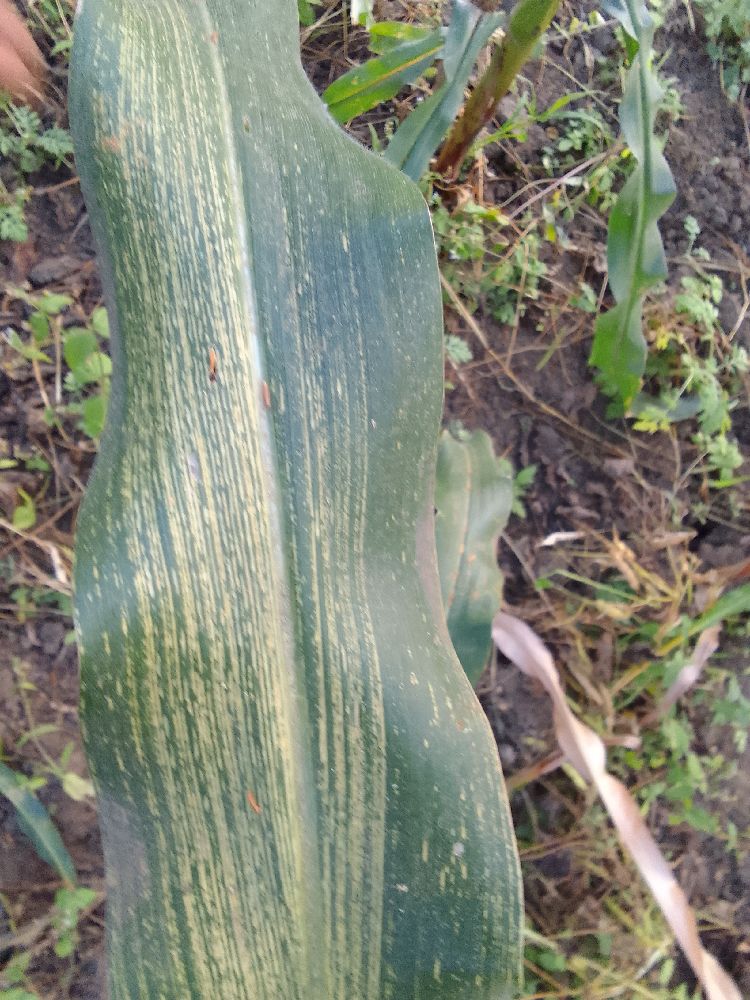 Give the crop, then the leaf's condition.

maize, maize streak virus
